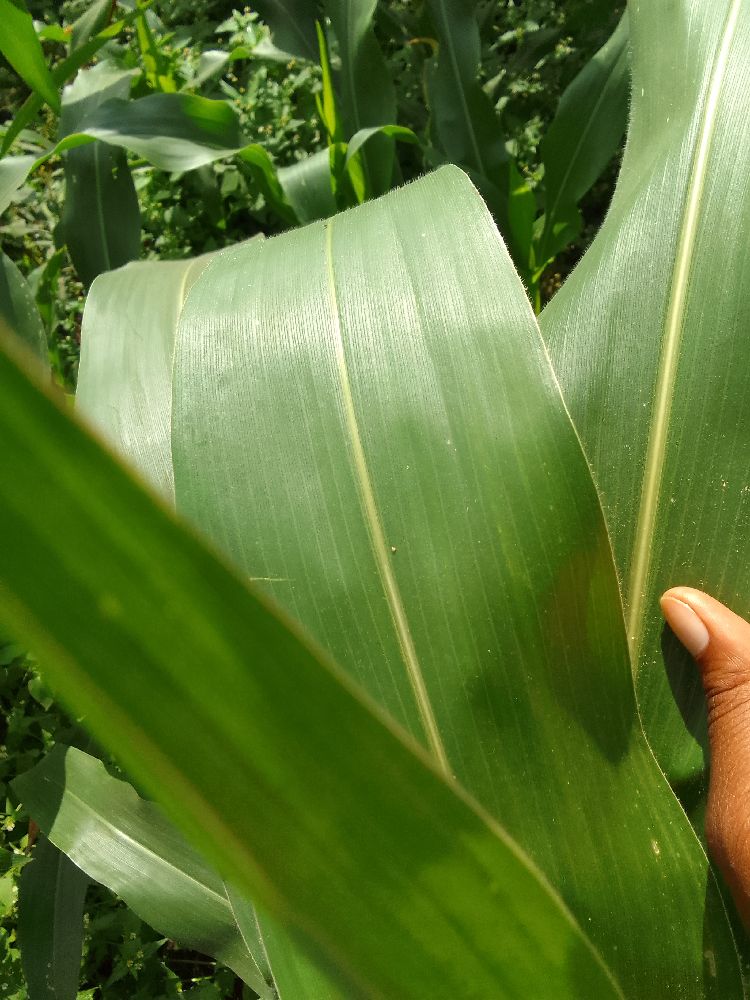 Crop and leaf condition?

maize, healthy
